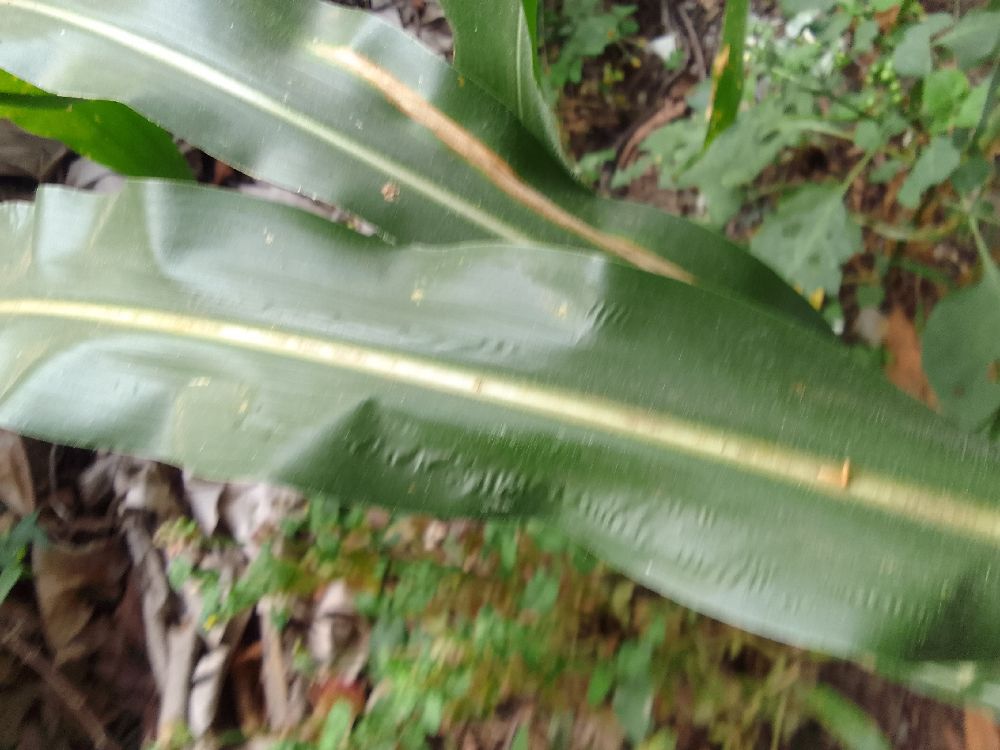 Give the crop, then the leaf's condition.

maize, healthy
